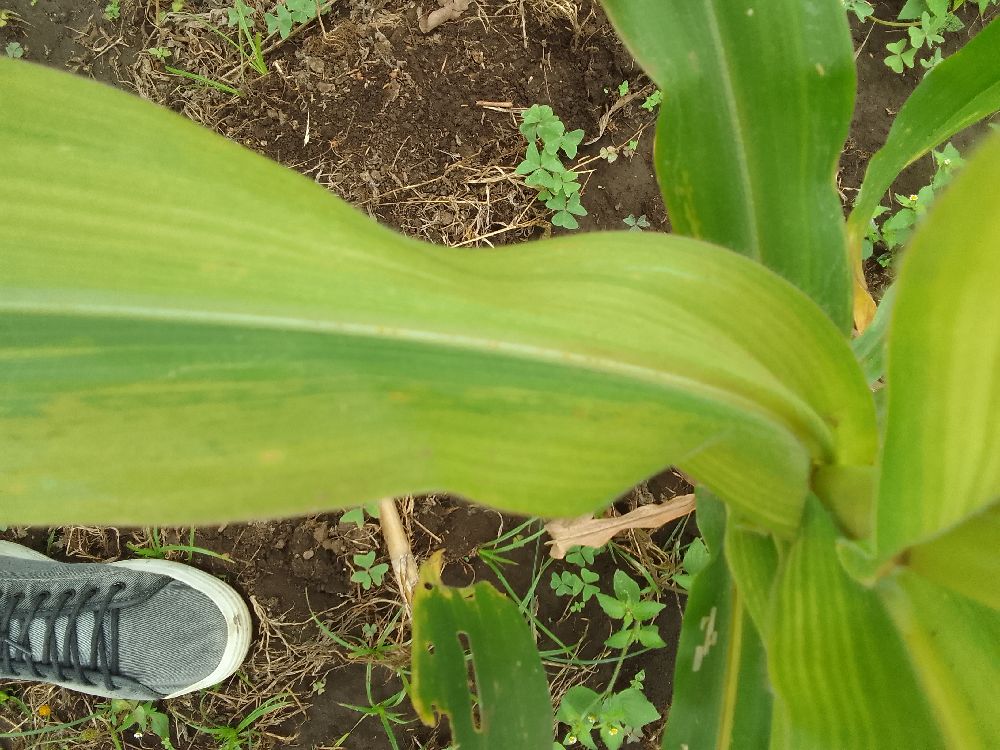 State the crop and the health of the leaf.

maize, maize lethal necrosis
